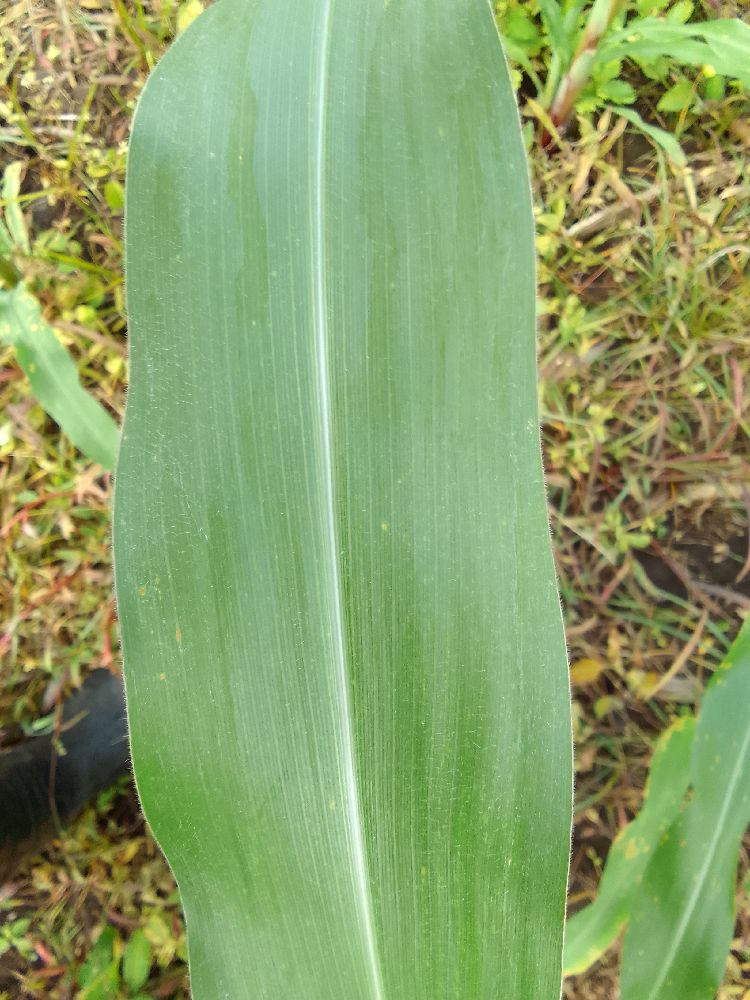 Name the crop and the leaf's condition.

maize, healthy
